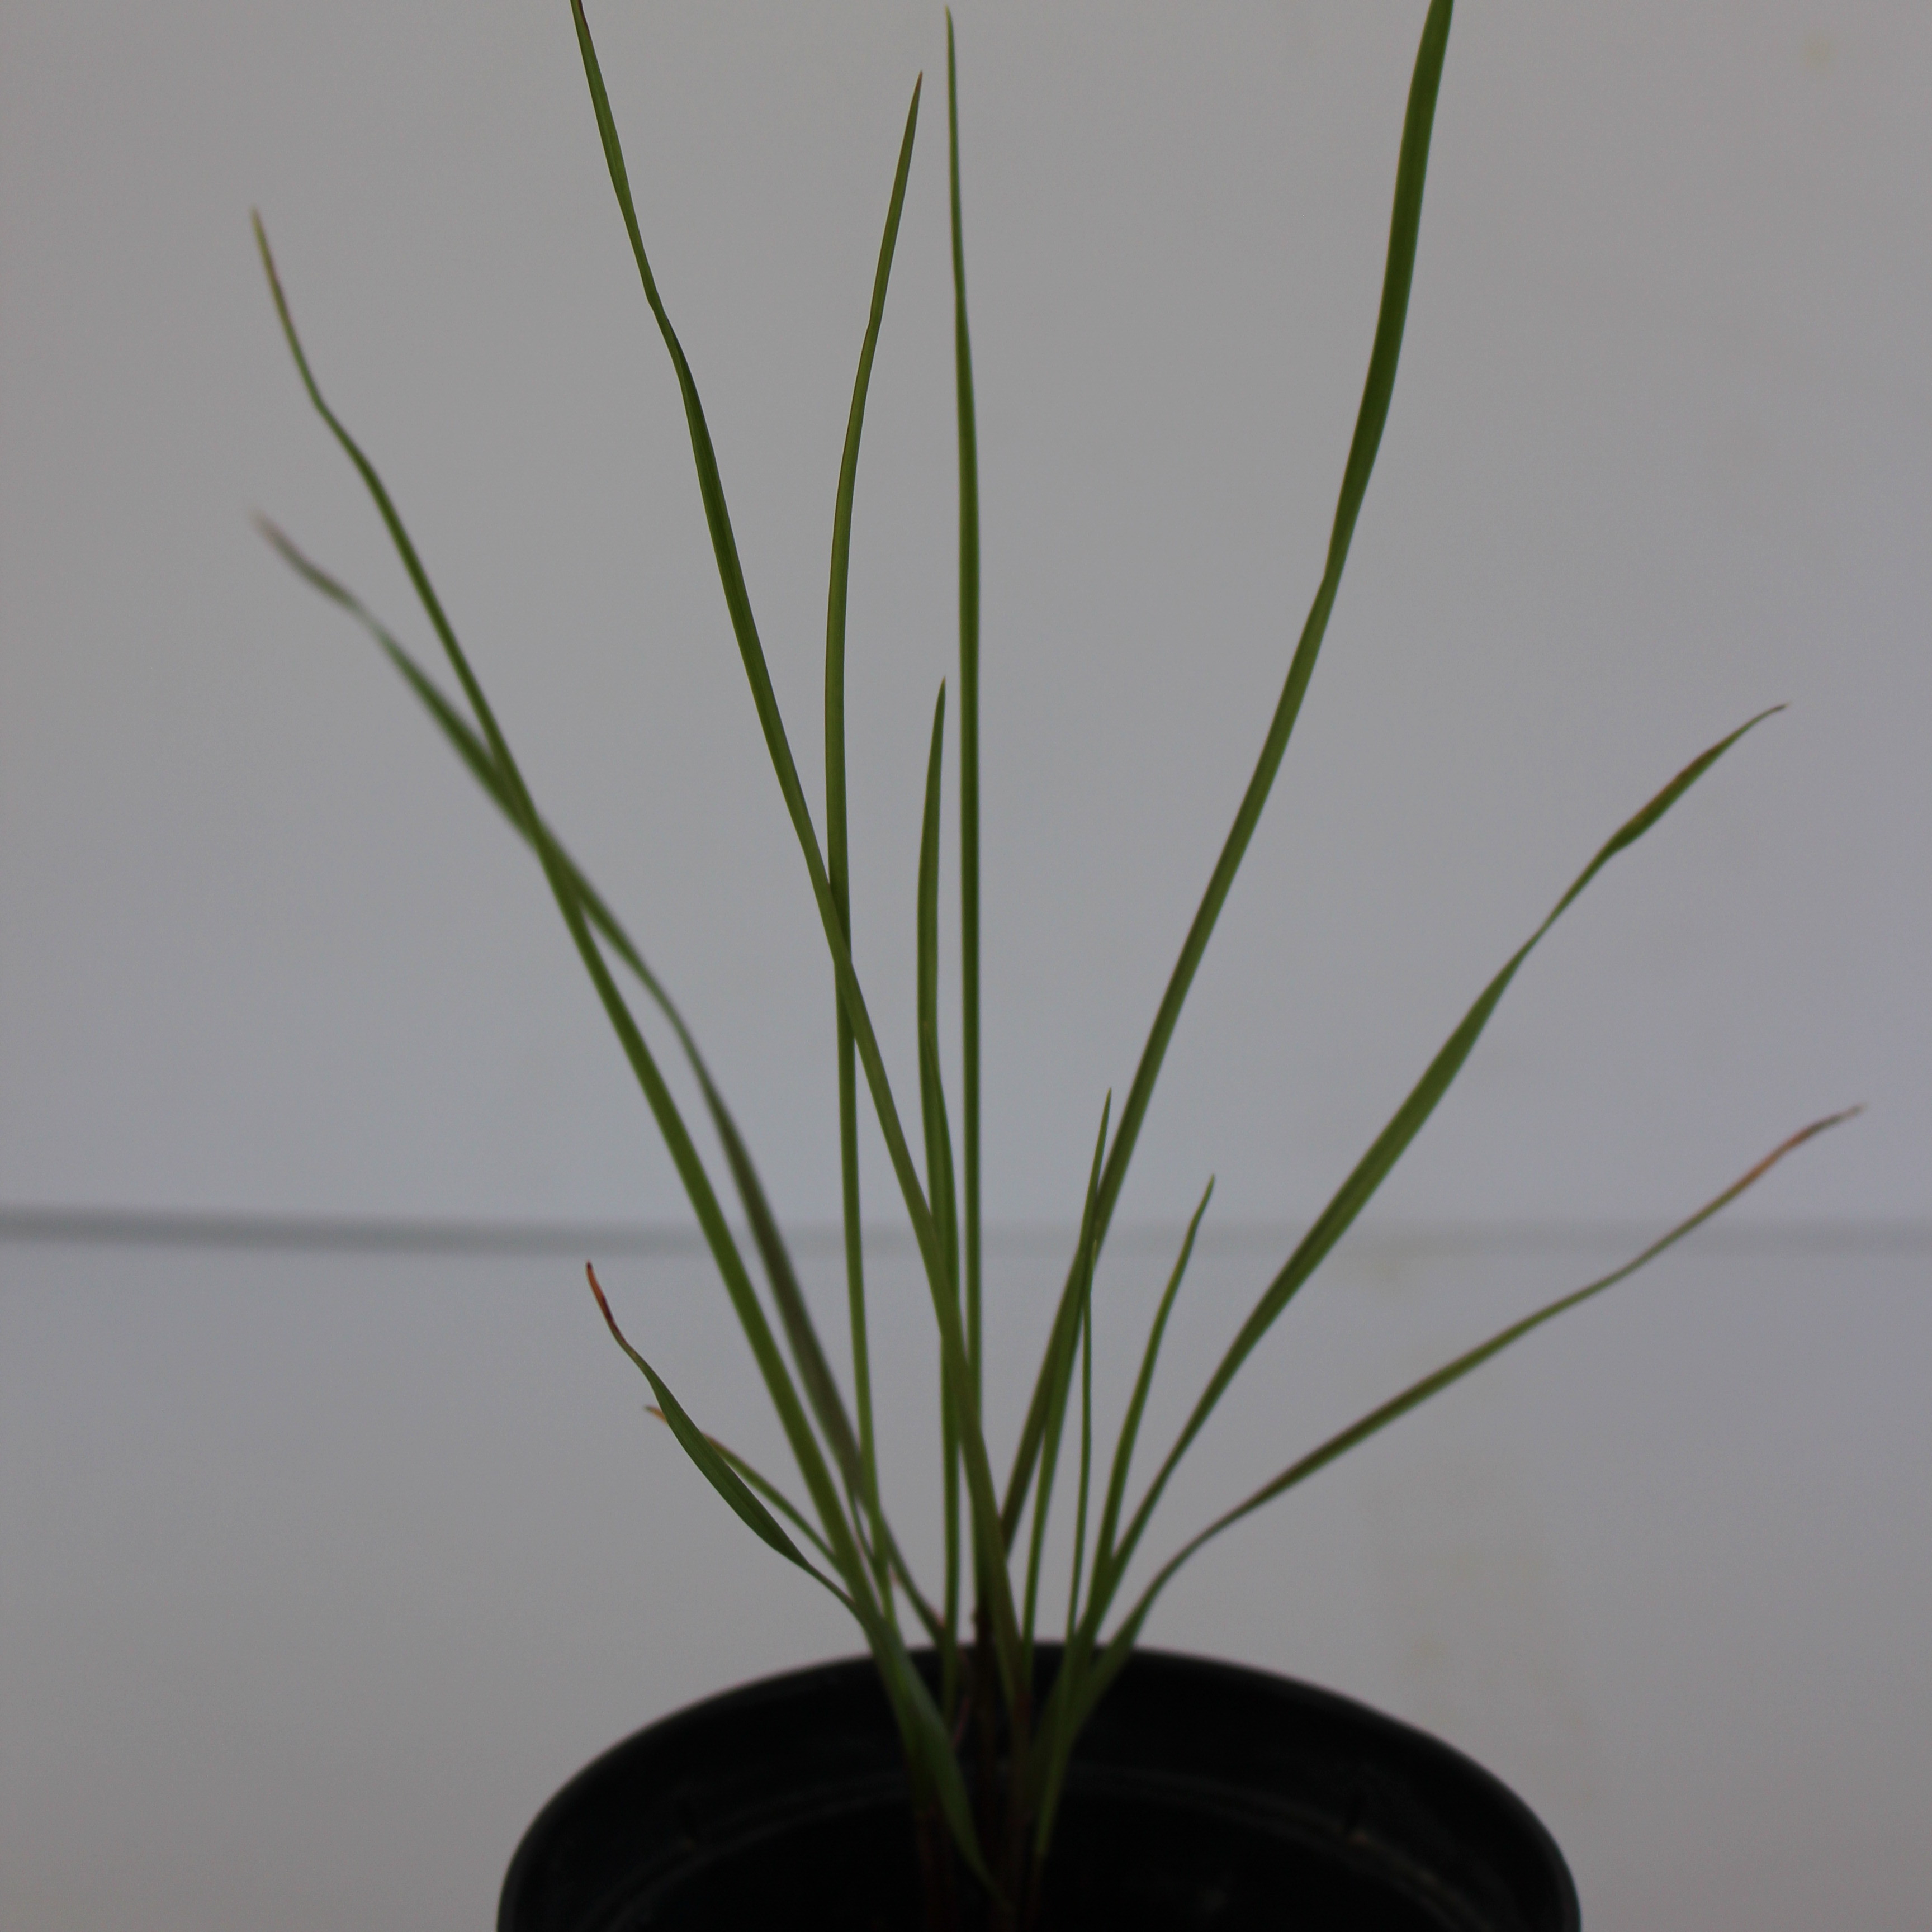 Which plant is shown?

Lolium multiflorum
